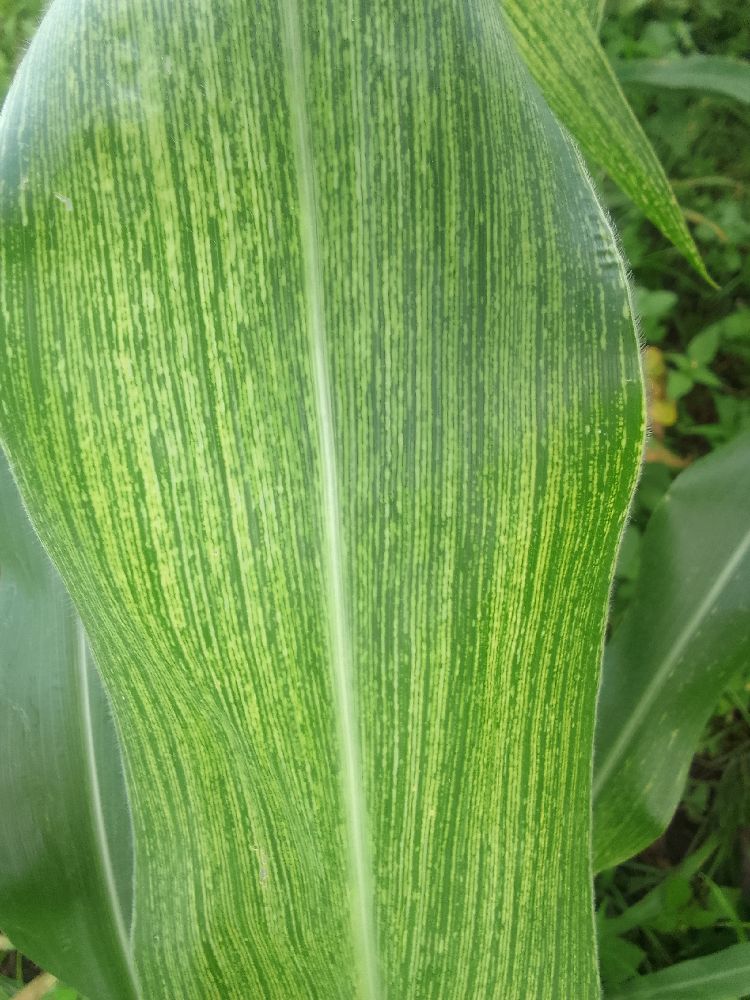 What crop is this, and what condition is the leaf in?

maize, maize streak virus
